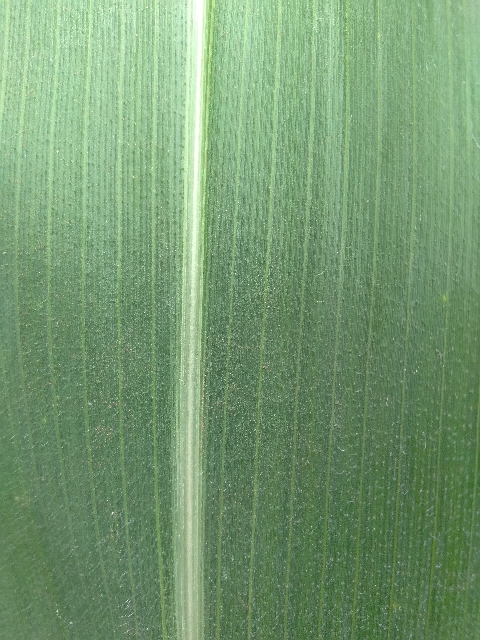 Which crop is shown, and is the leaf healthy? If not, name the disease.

maize, healthy
